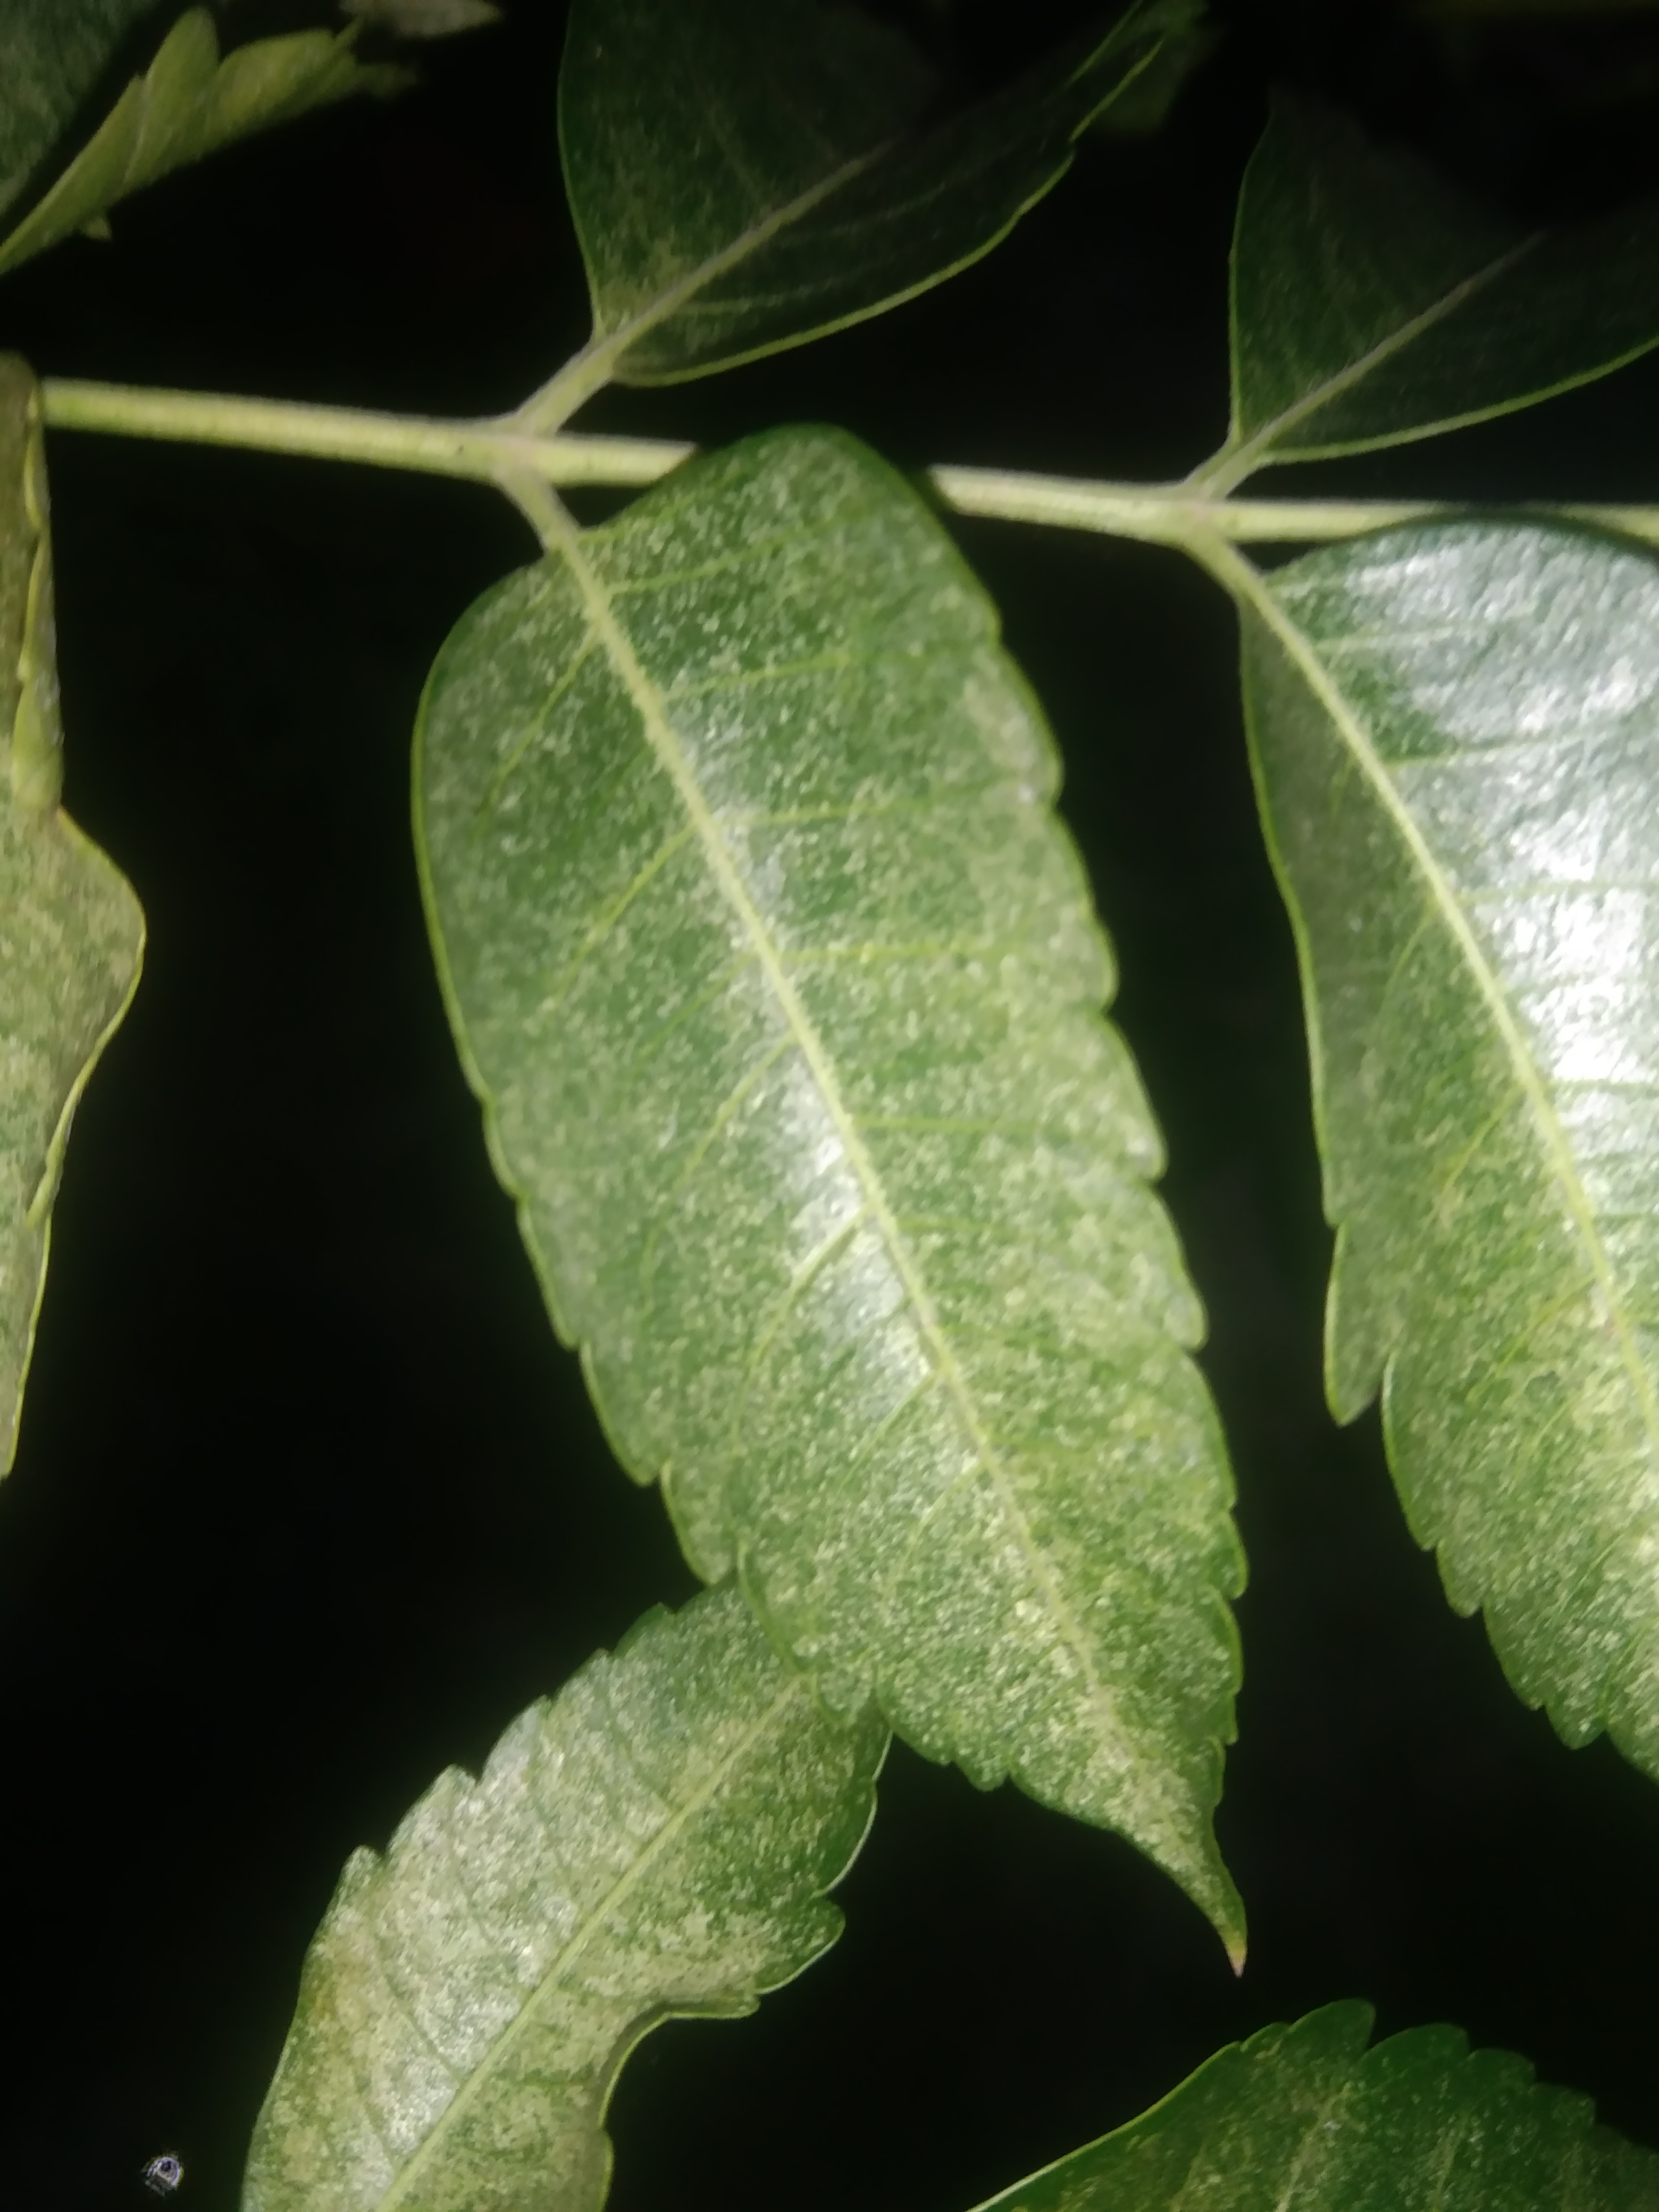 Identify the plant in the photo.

neem
